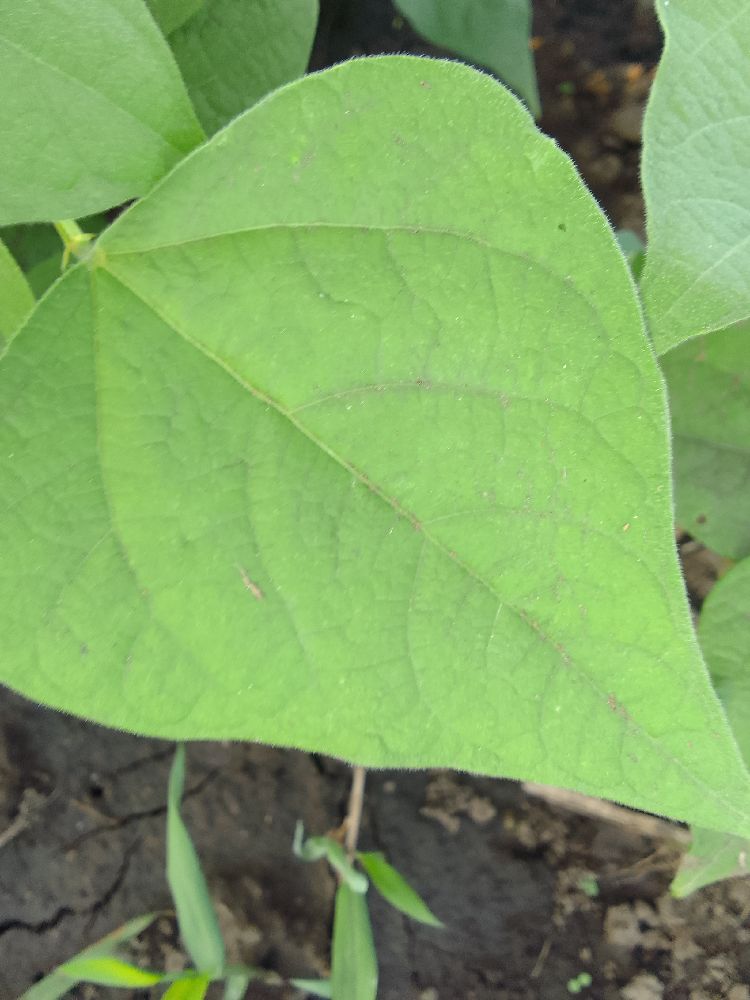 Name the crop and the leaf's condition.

common bean, healthy
